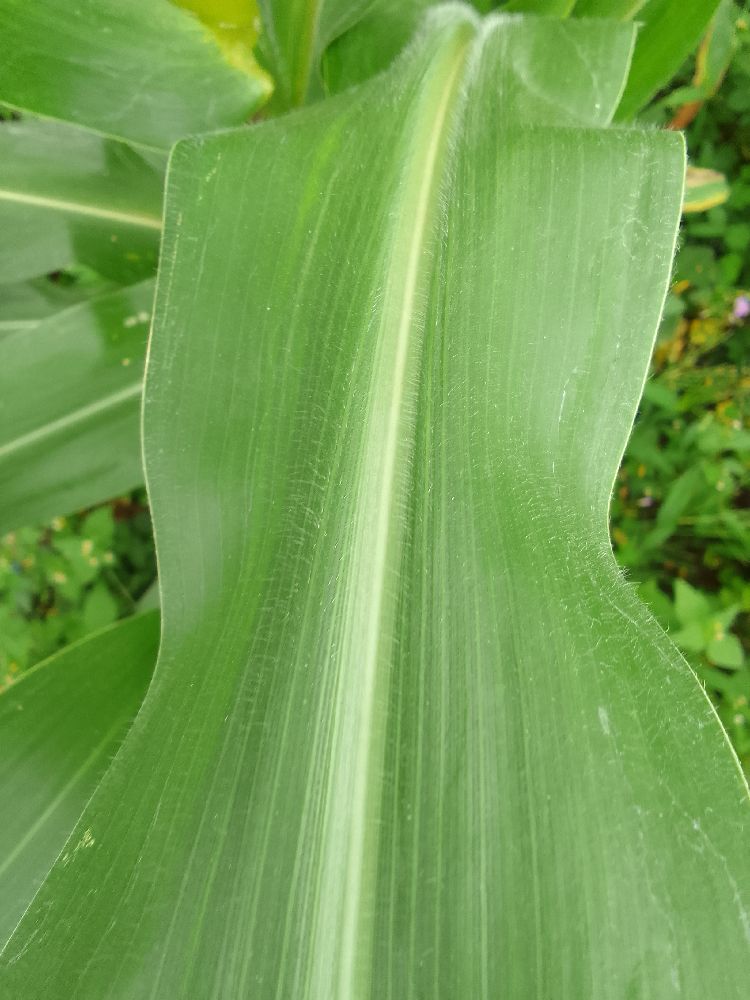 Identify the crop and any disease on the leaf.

maize, healthy
